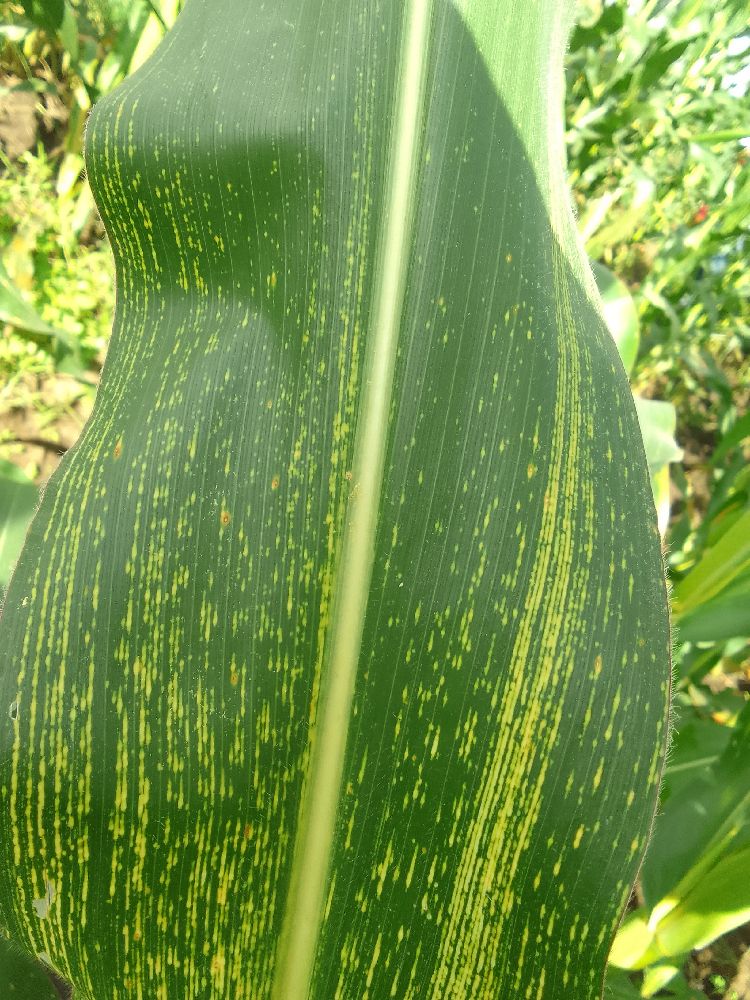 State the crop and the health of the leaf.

maize, maize streak virus
